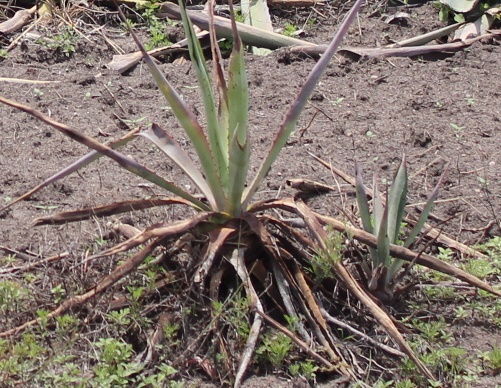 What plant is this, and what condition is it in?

agave, sick
